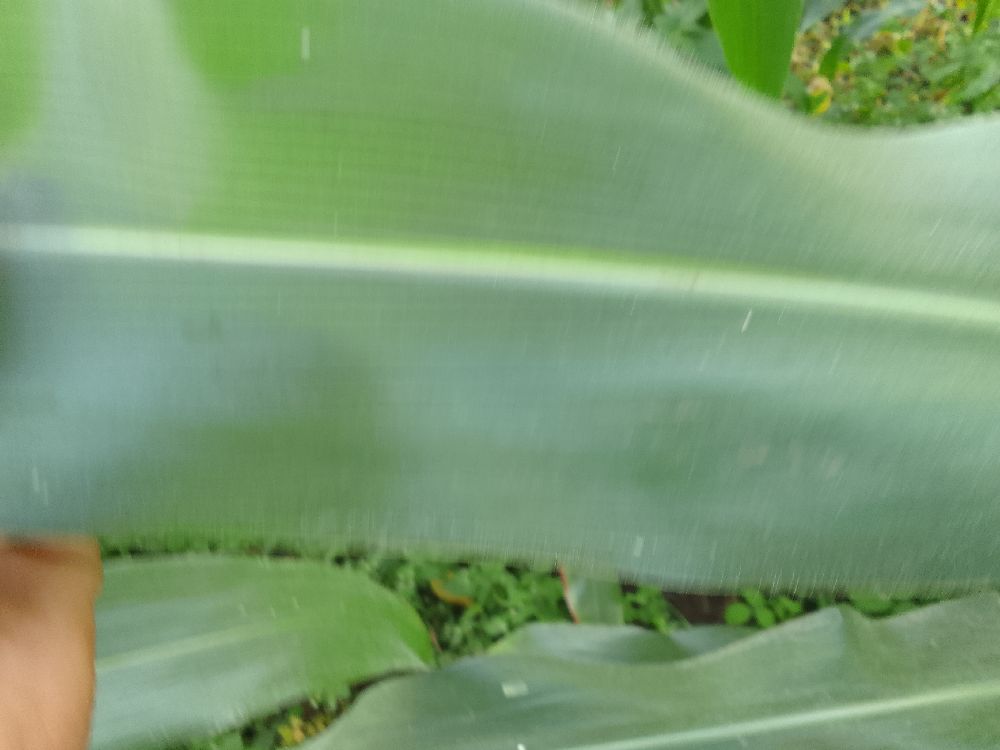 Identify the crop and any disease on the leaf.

maize, healthy
